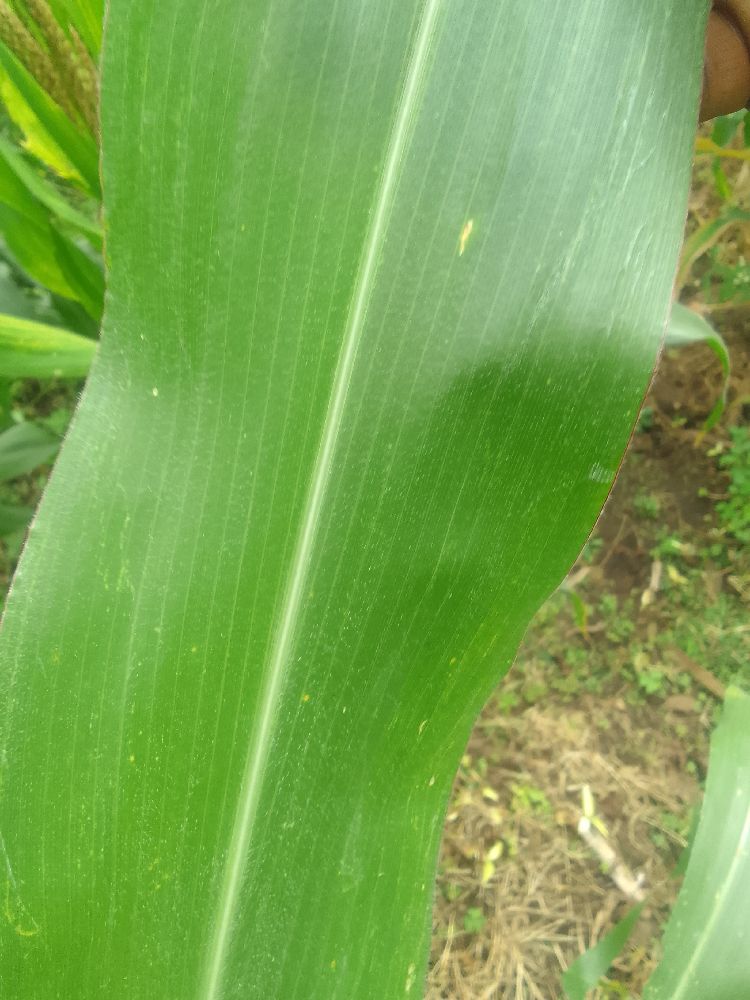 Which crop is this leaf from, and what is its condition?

maize, healthy
